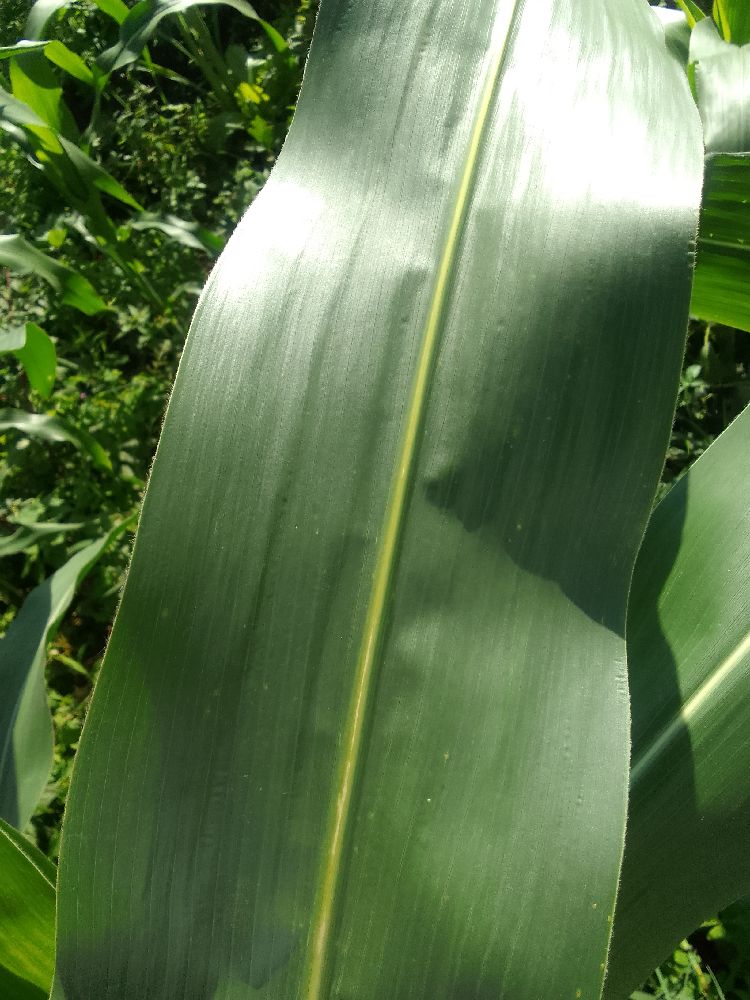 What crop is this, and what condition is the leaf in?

maize, healthy
